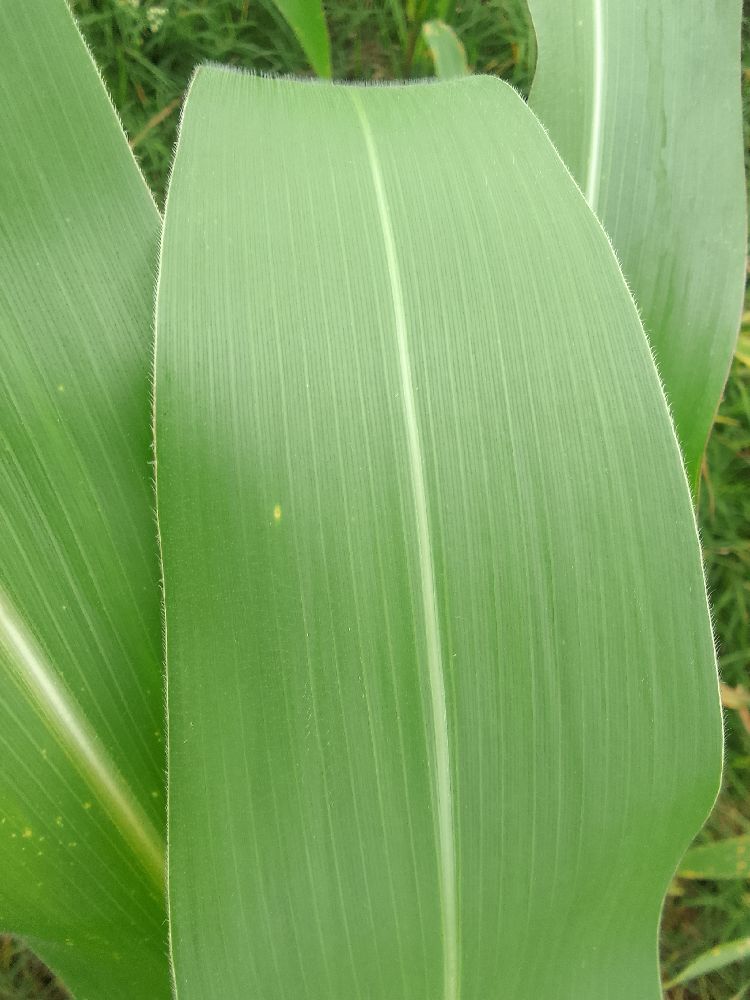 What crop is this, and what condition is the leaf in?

maize, healthy
